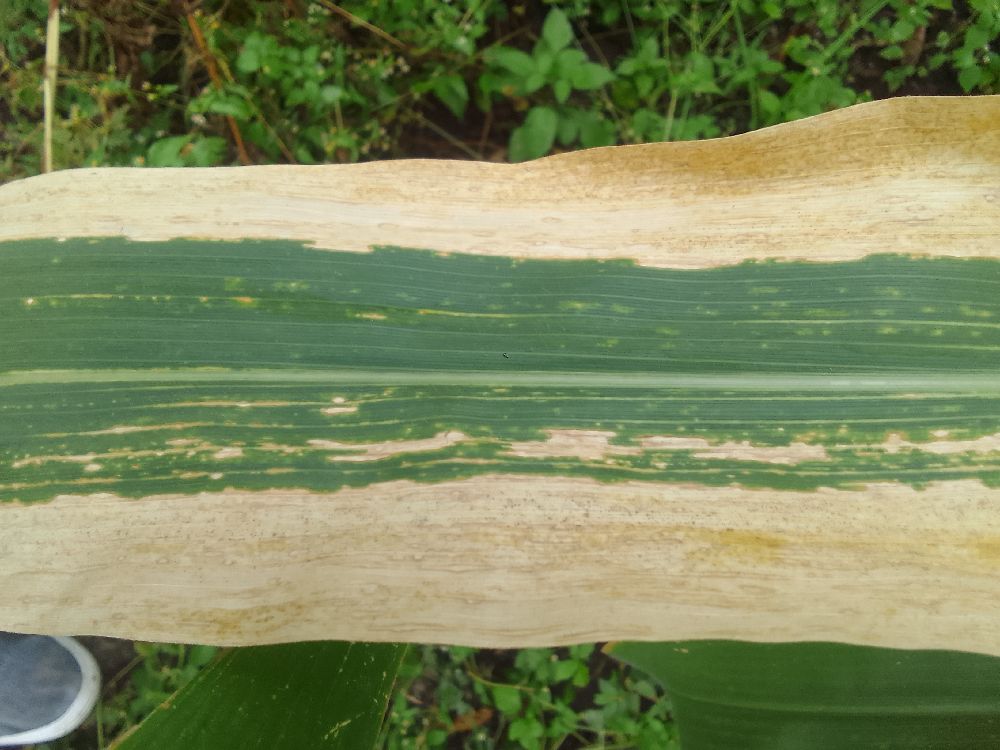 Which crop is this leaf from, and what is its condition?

maize, maize lethal necrosis
